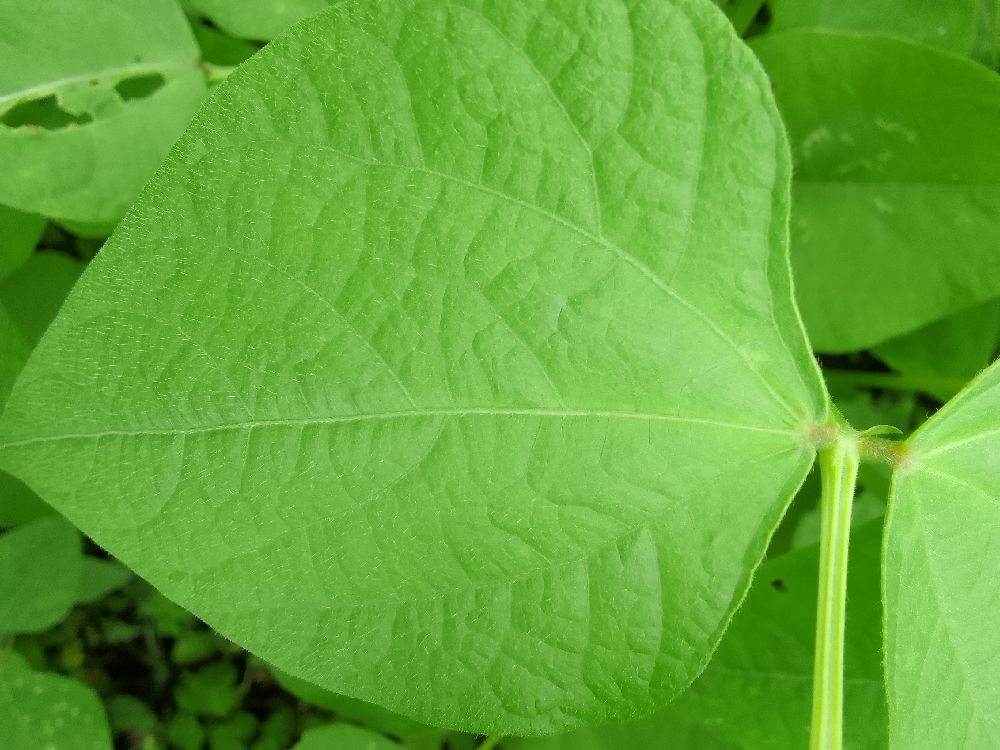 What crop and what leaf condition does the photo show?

common bean, healthy
